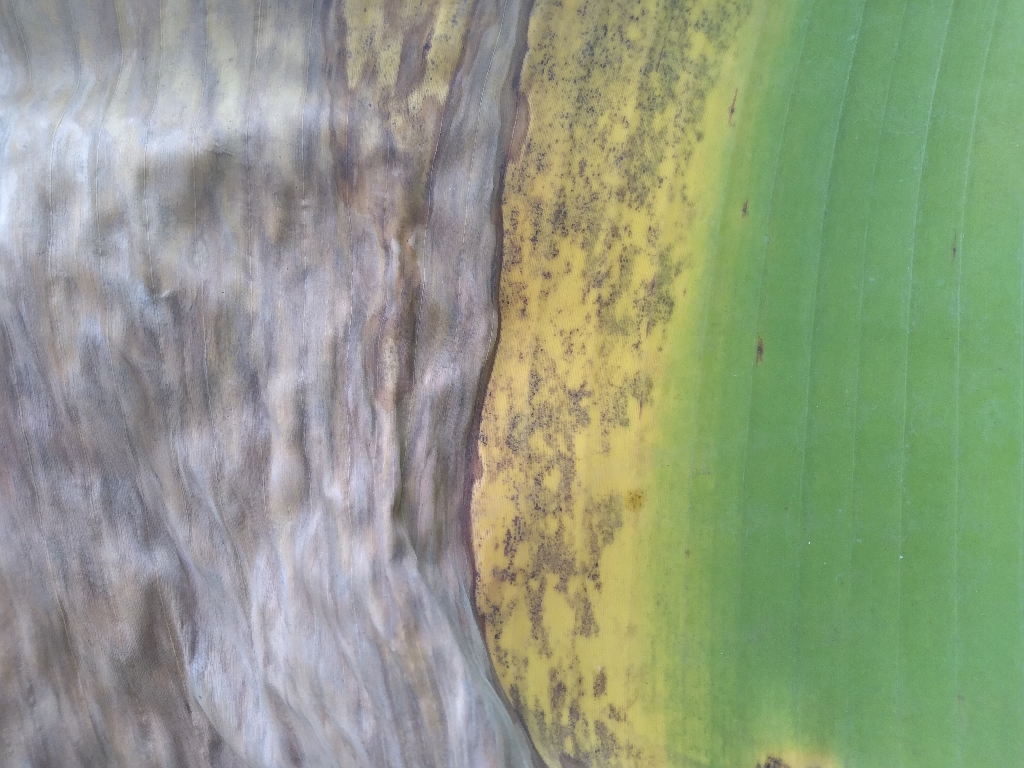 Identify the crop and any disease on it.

banana, black sigatoka
